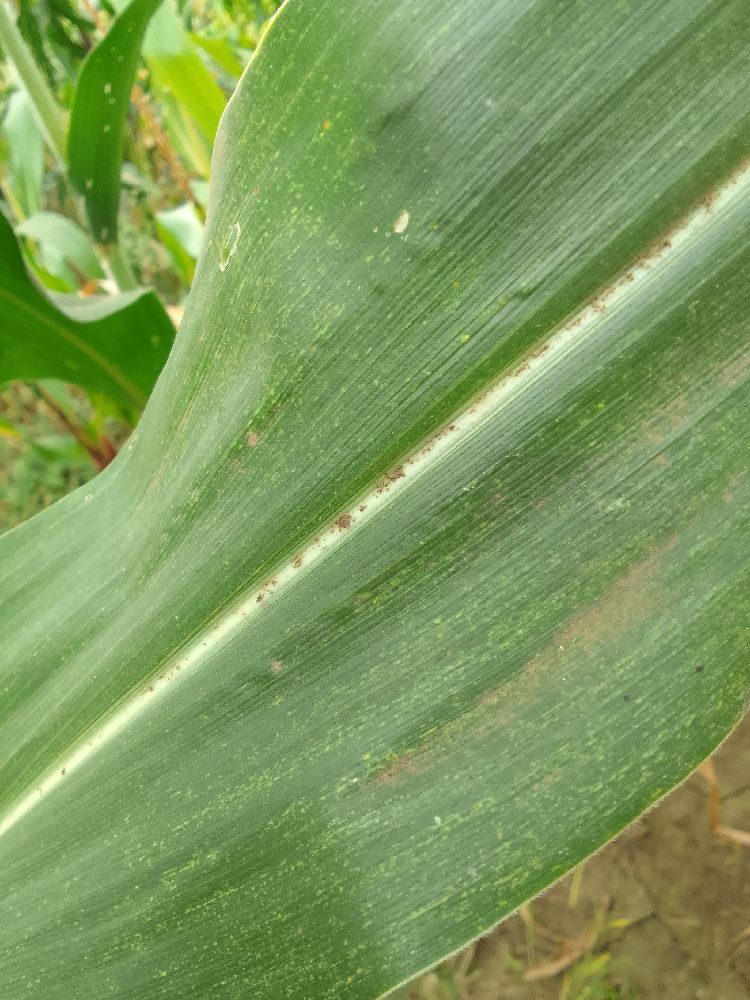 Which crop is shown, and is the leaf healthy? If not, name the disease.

maize, healthy
